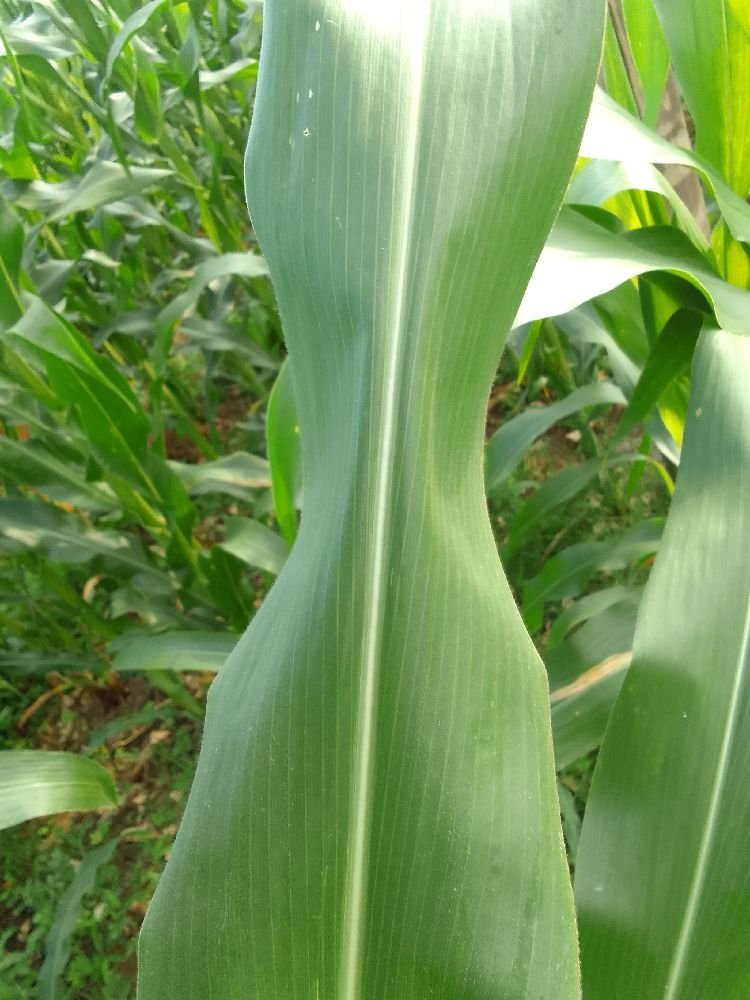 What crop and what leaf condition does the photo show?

maize, healthy
